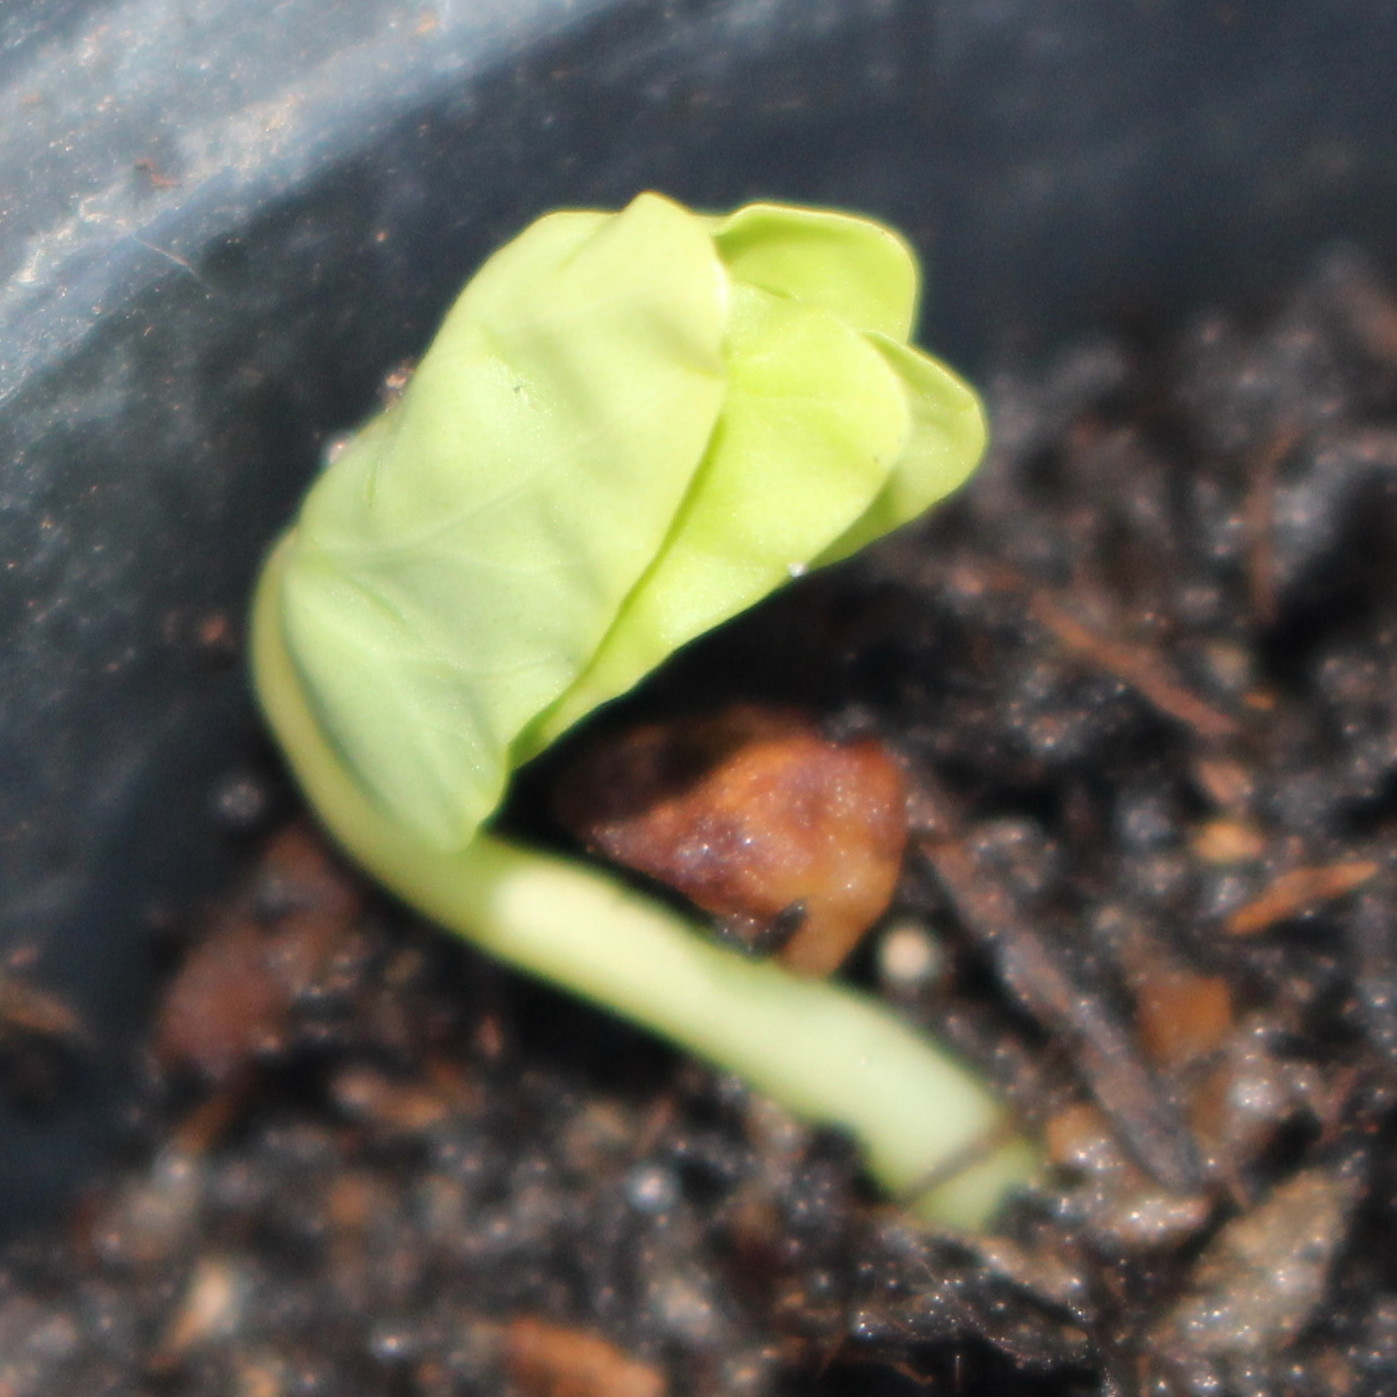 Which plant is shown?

Convolvulus arvensis
